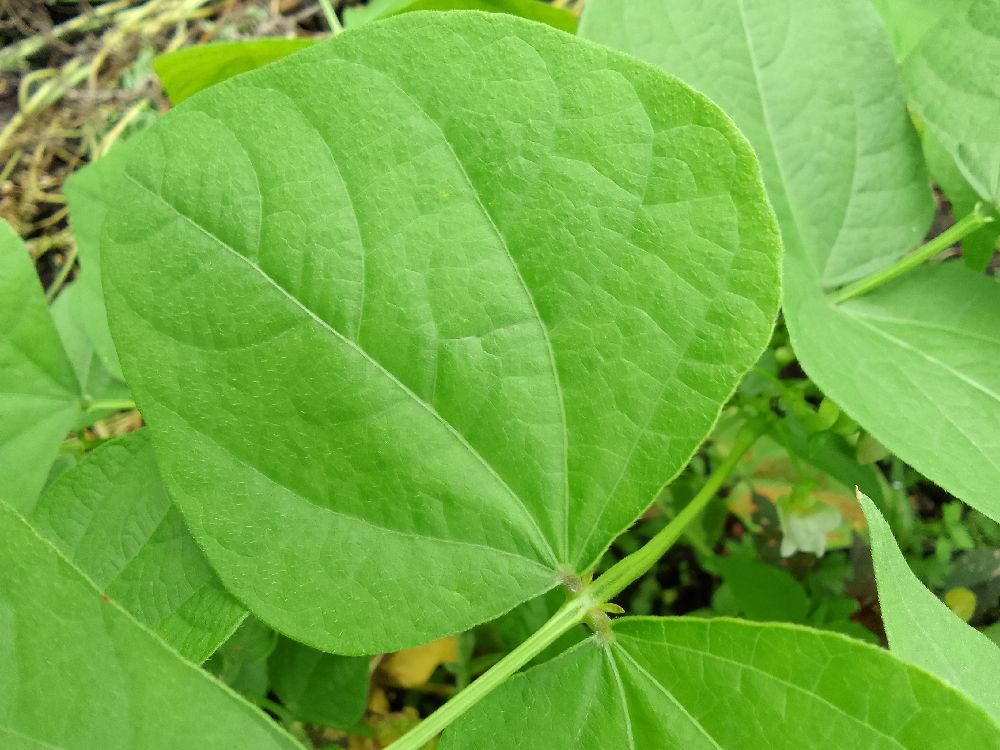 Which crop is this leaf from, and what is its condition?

common bean, healthy
